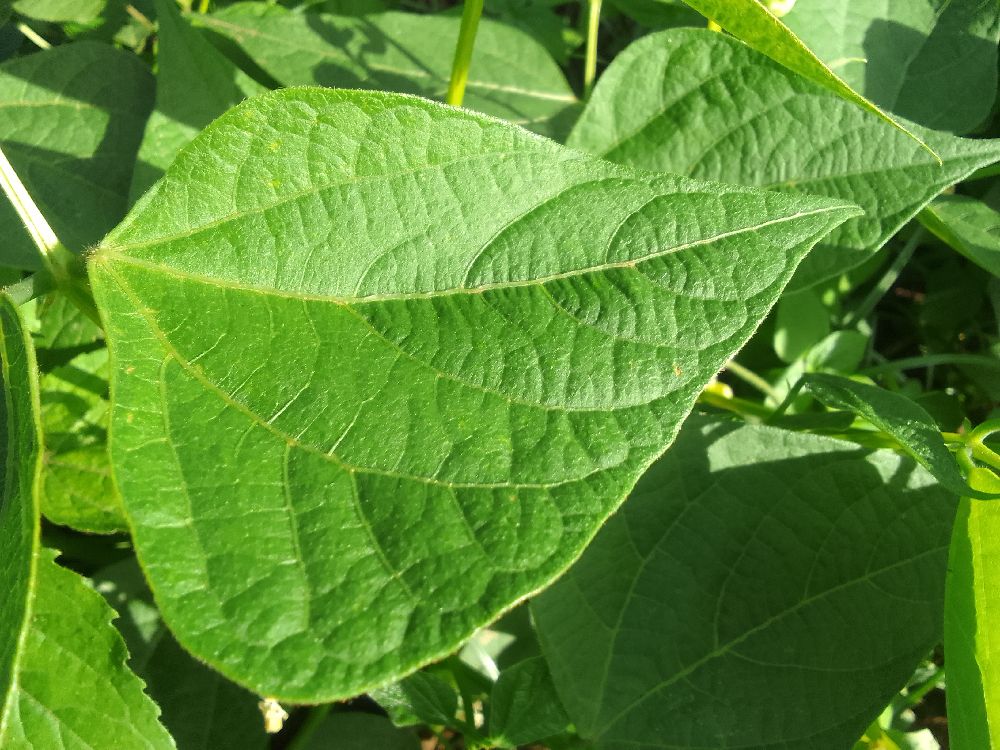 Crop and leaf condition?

common bean, healthy
